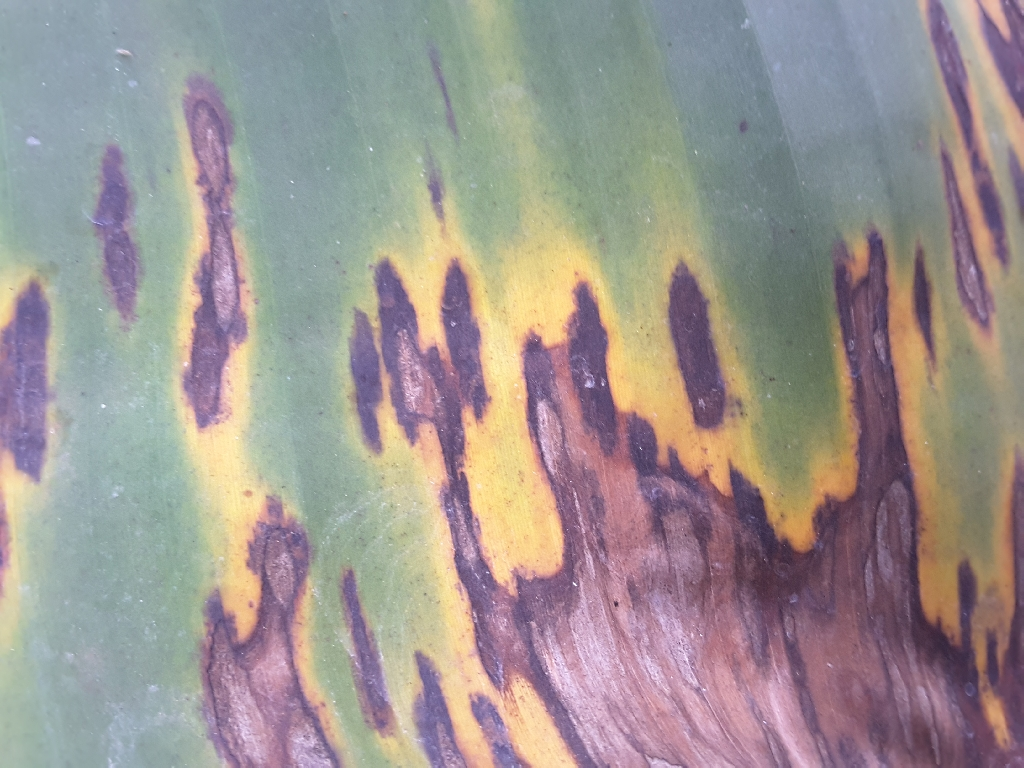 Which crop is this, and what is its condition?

banana, black sigatoka
